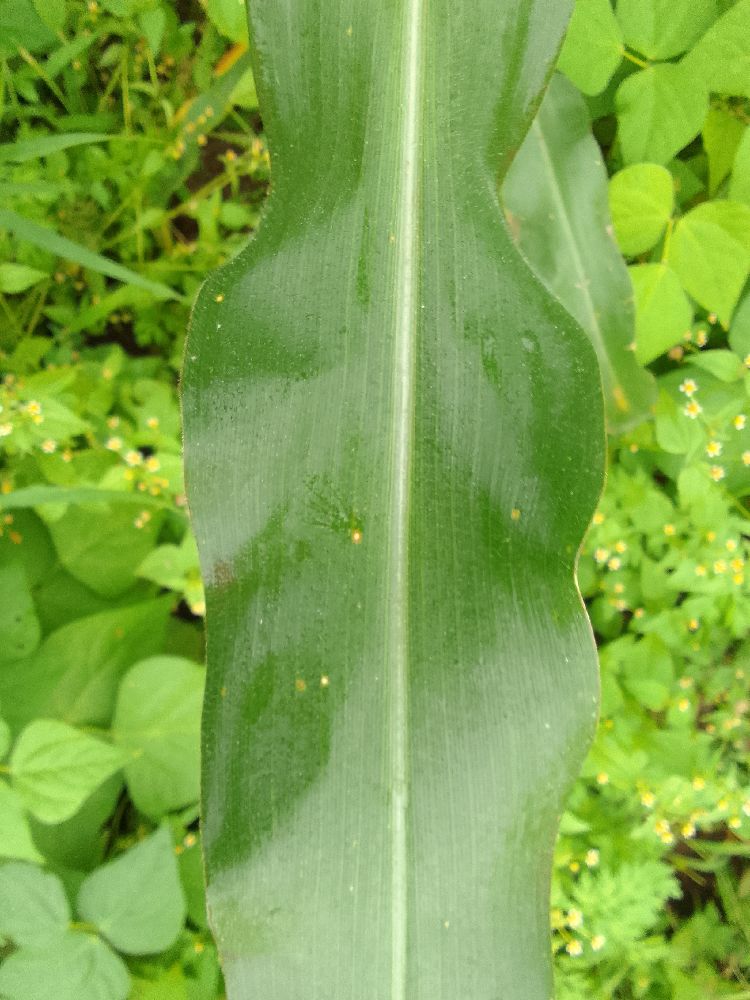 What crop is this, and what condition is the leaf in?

maize, healthy
